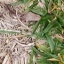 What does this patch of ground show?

grass
